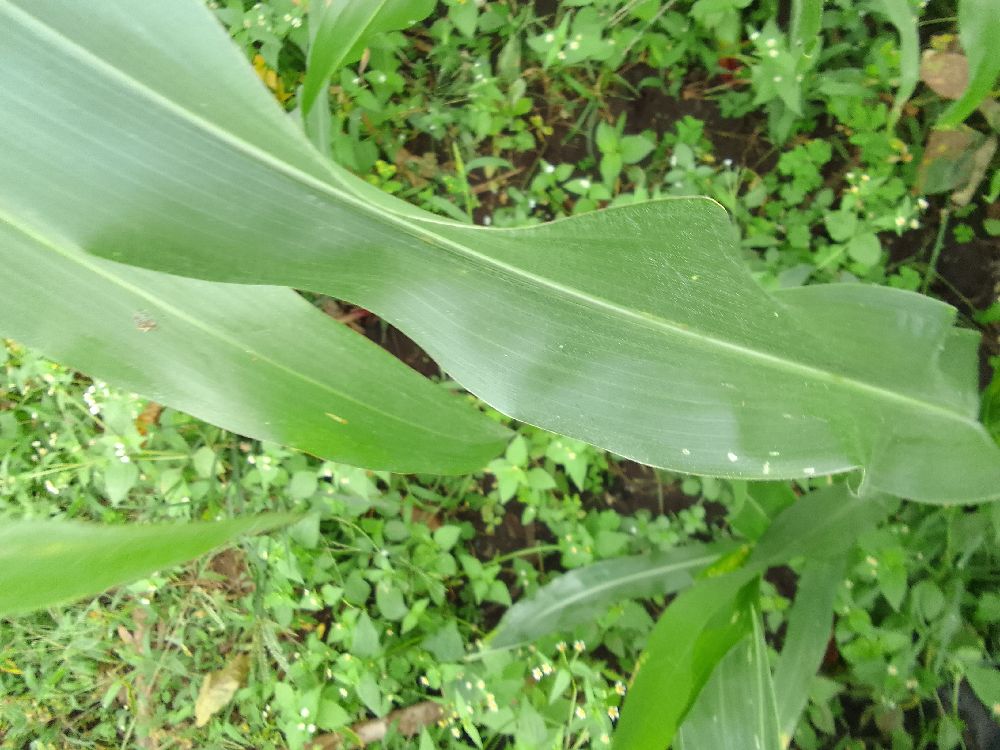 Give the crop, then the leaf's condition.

maize, healthy
